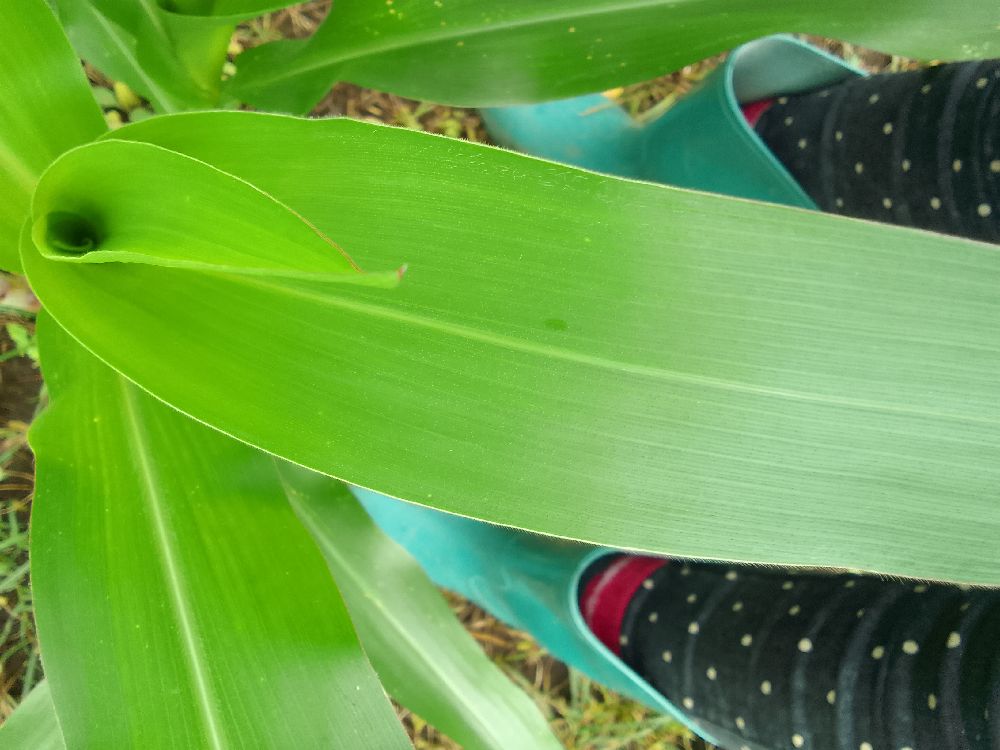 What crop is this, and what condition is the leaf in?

maize, healthy
